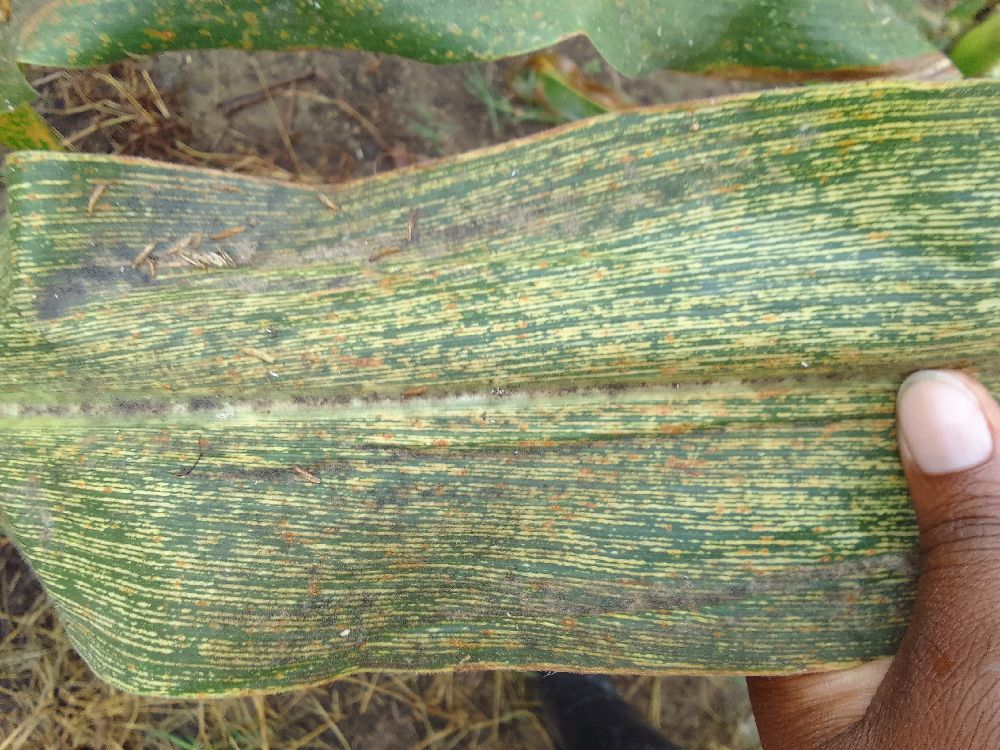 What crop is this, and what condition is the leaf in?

maize, maize streak virus
